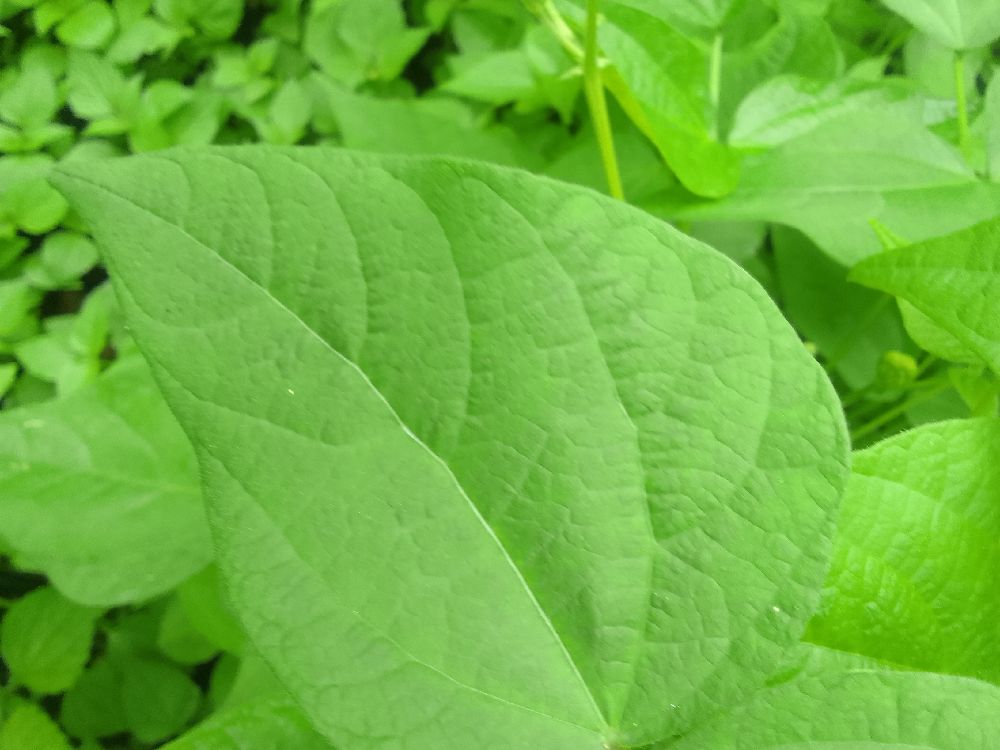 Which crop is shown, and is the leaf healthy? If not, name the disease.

common bean, healthy
